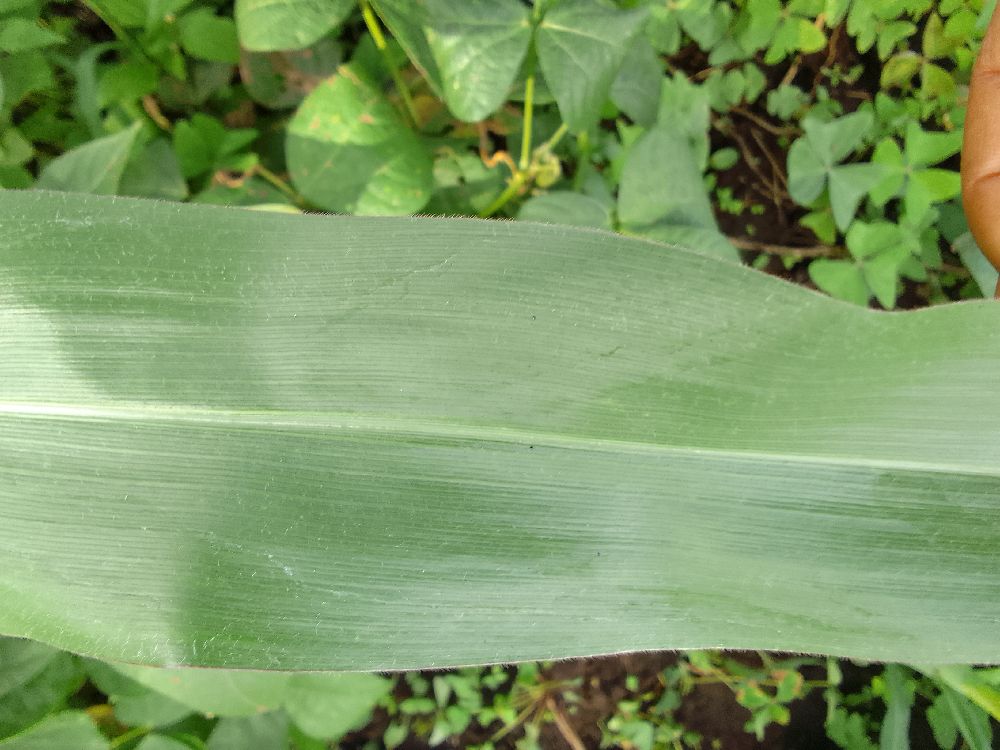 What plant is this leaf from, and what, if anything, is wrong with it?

maize, healthy
